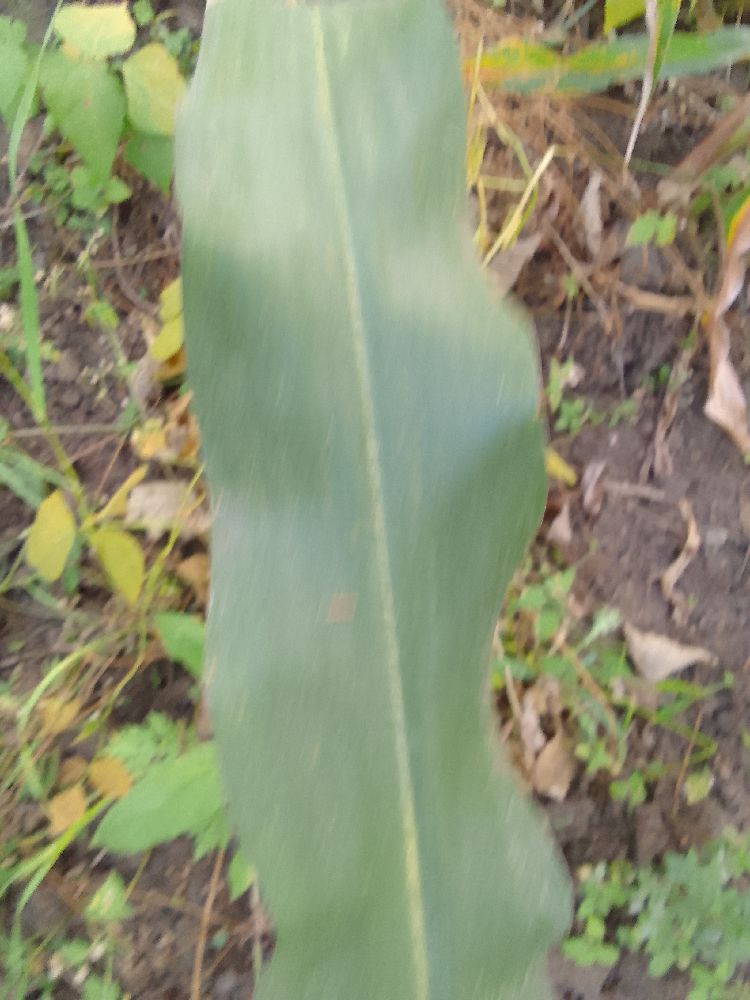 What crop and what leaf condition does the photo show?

maize, healthy
